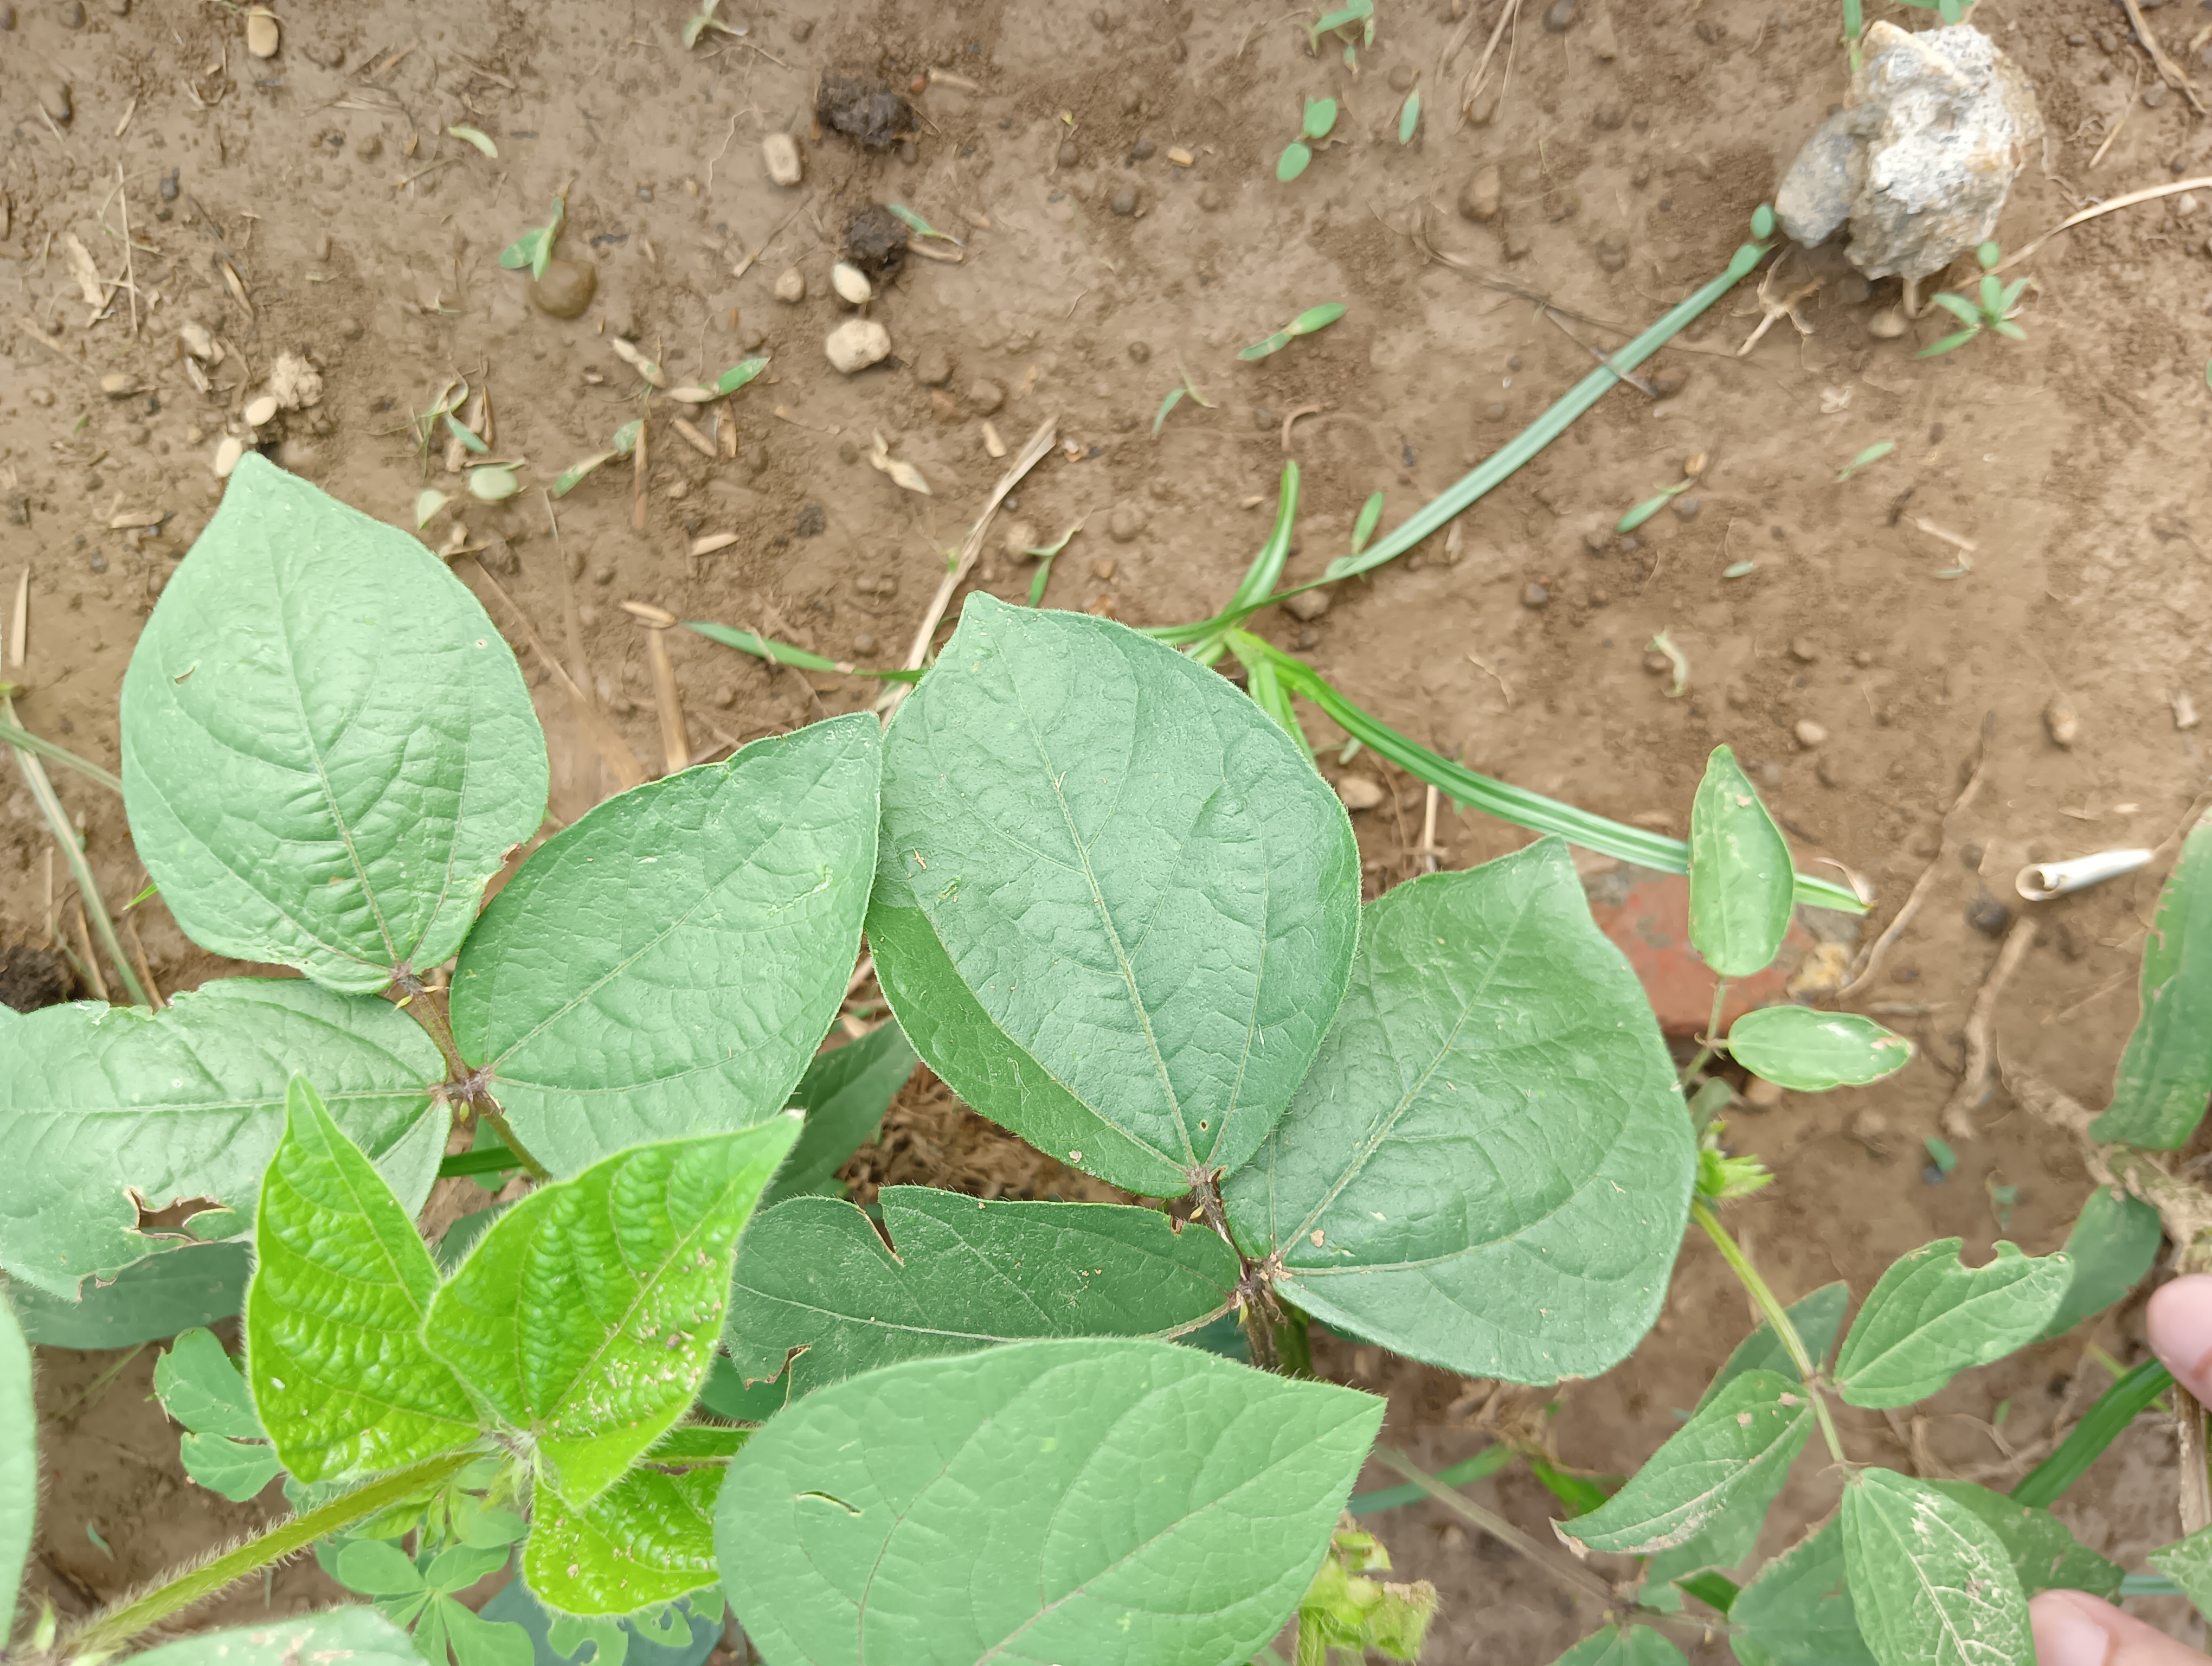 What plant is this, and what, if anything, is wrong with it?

mungbean, healthy
